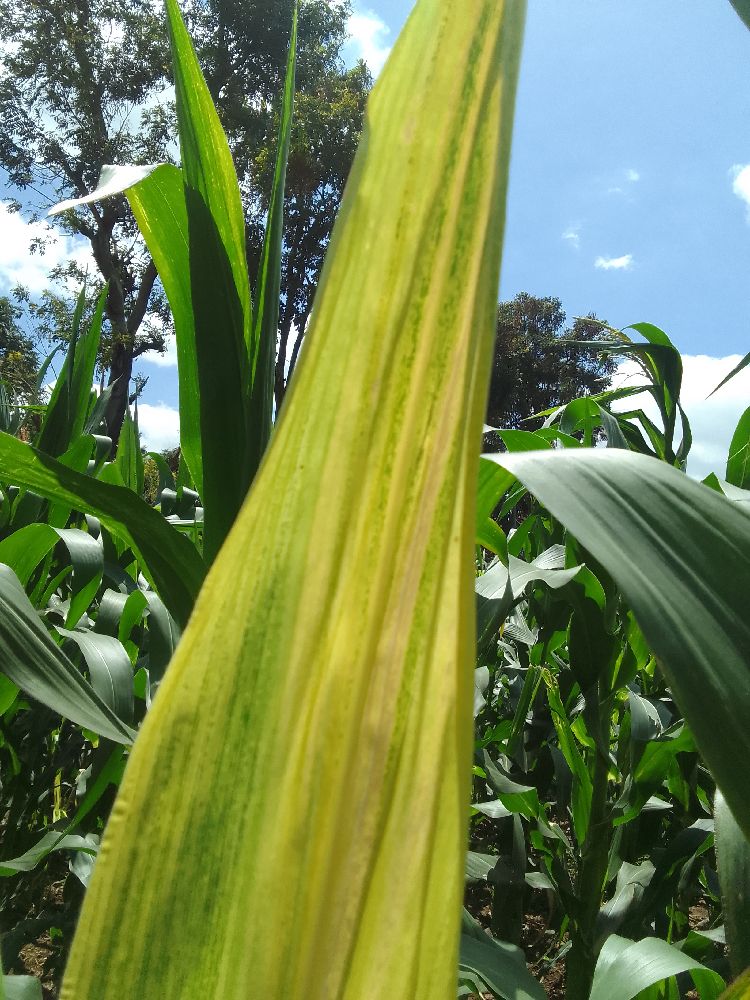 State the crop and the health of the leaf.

maize, maize lethal necrosis
